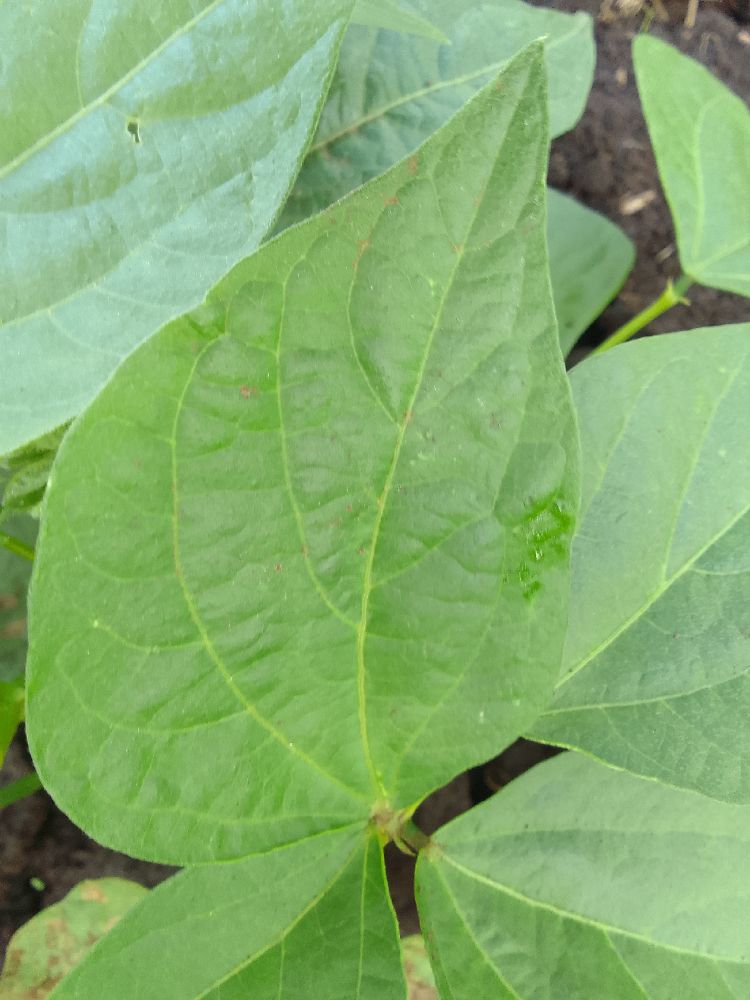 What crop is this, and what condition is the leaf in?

common bean, healthy
